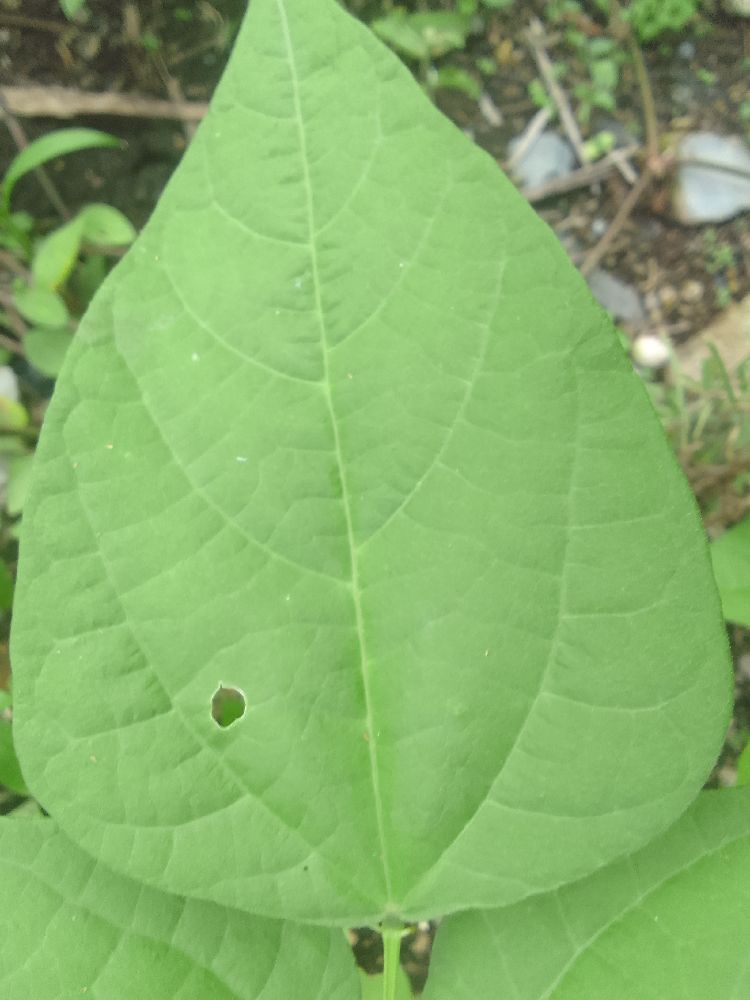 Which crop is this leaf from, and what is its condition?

common bean, healthy
